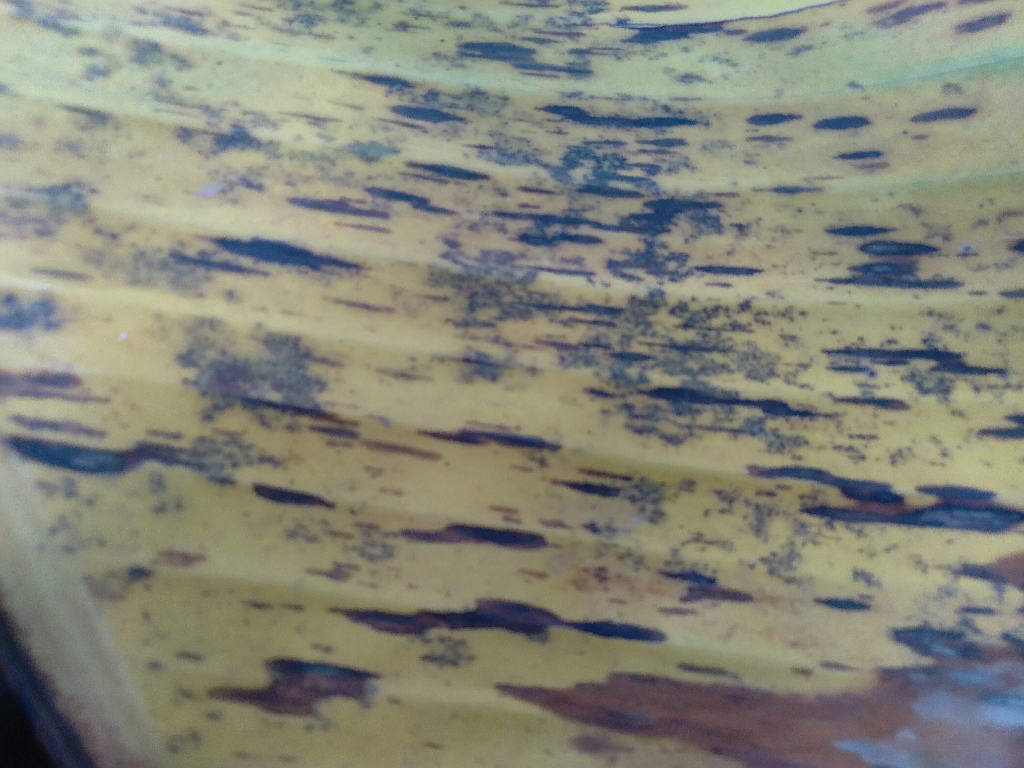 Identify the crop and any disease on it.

banana, black sigatoka
